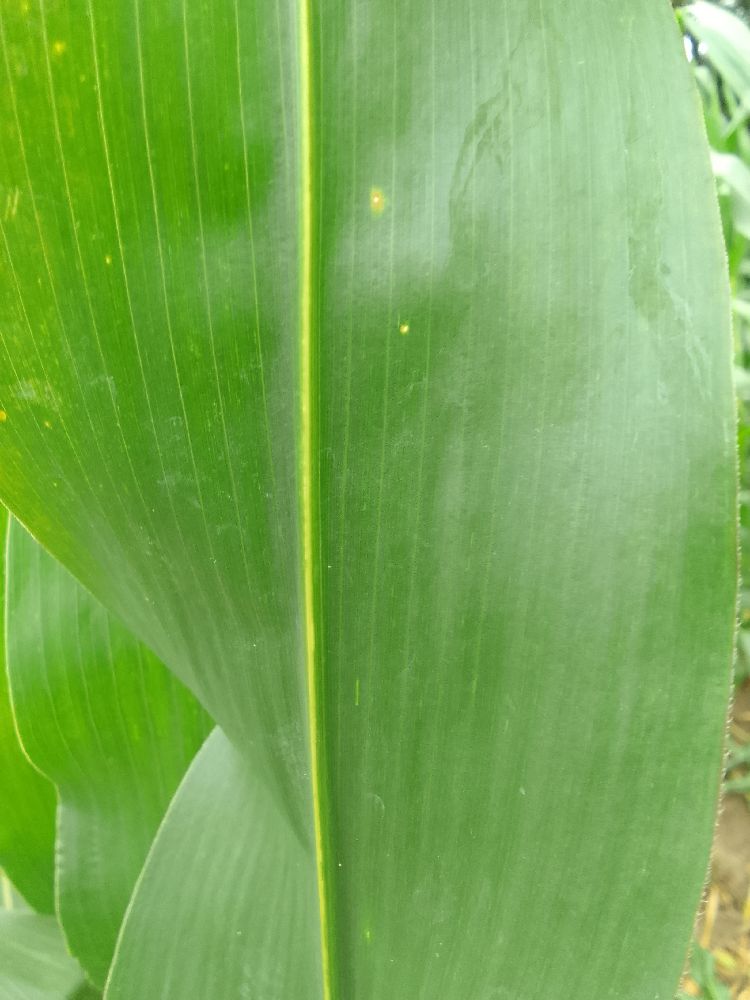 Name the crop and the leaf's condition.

maize, healthy
